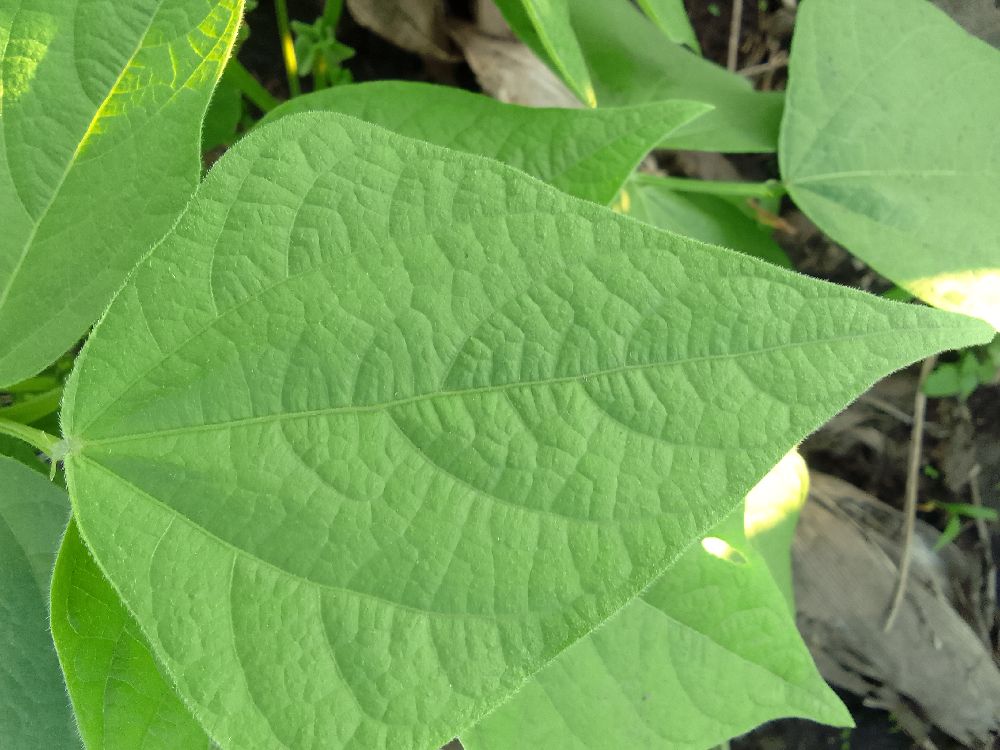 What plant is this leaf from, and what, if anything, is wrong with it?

common bean, healthy
